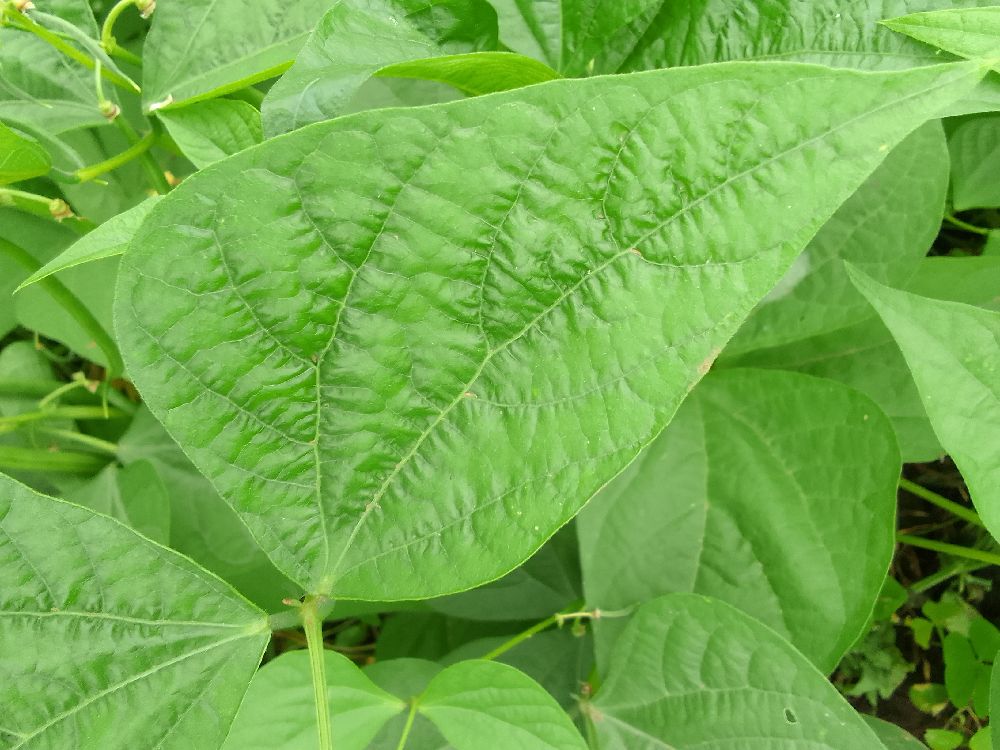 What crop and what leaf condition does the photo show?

common bean, healthy
